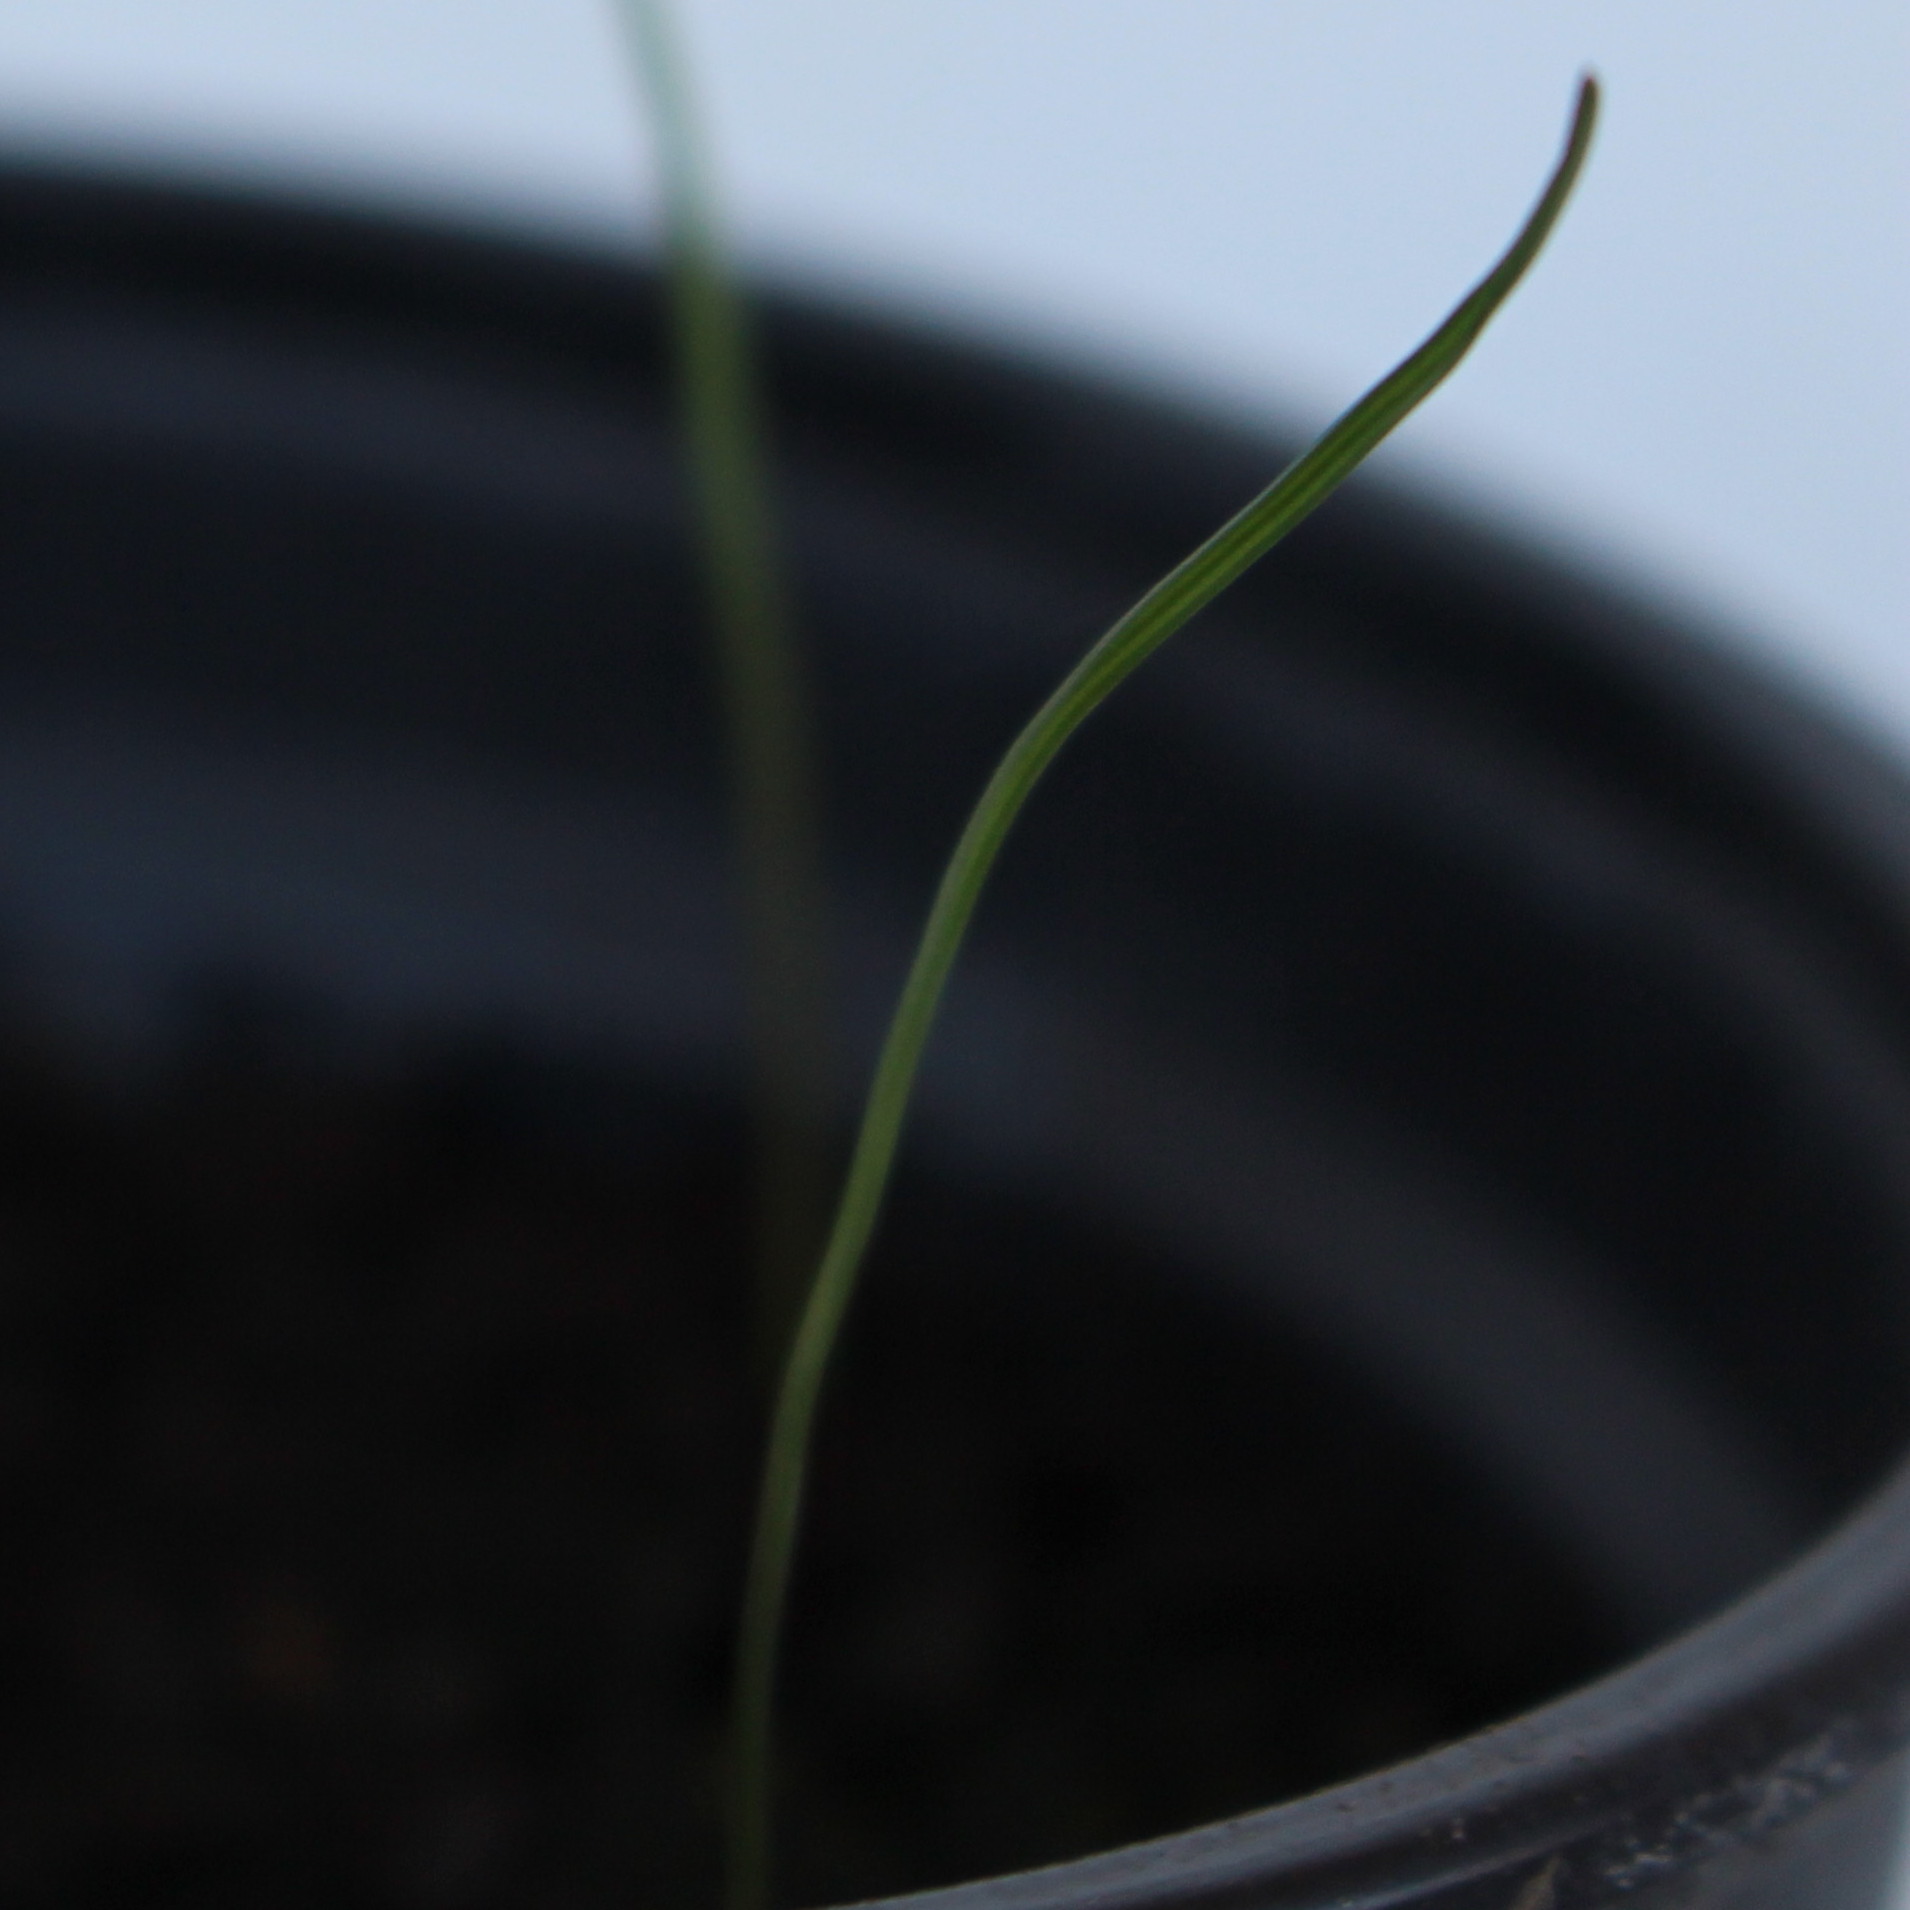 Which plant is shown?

Lolium multiflorum
